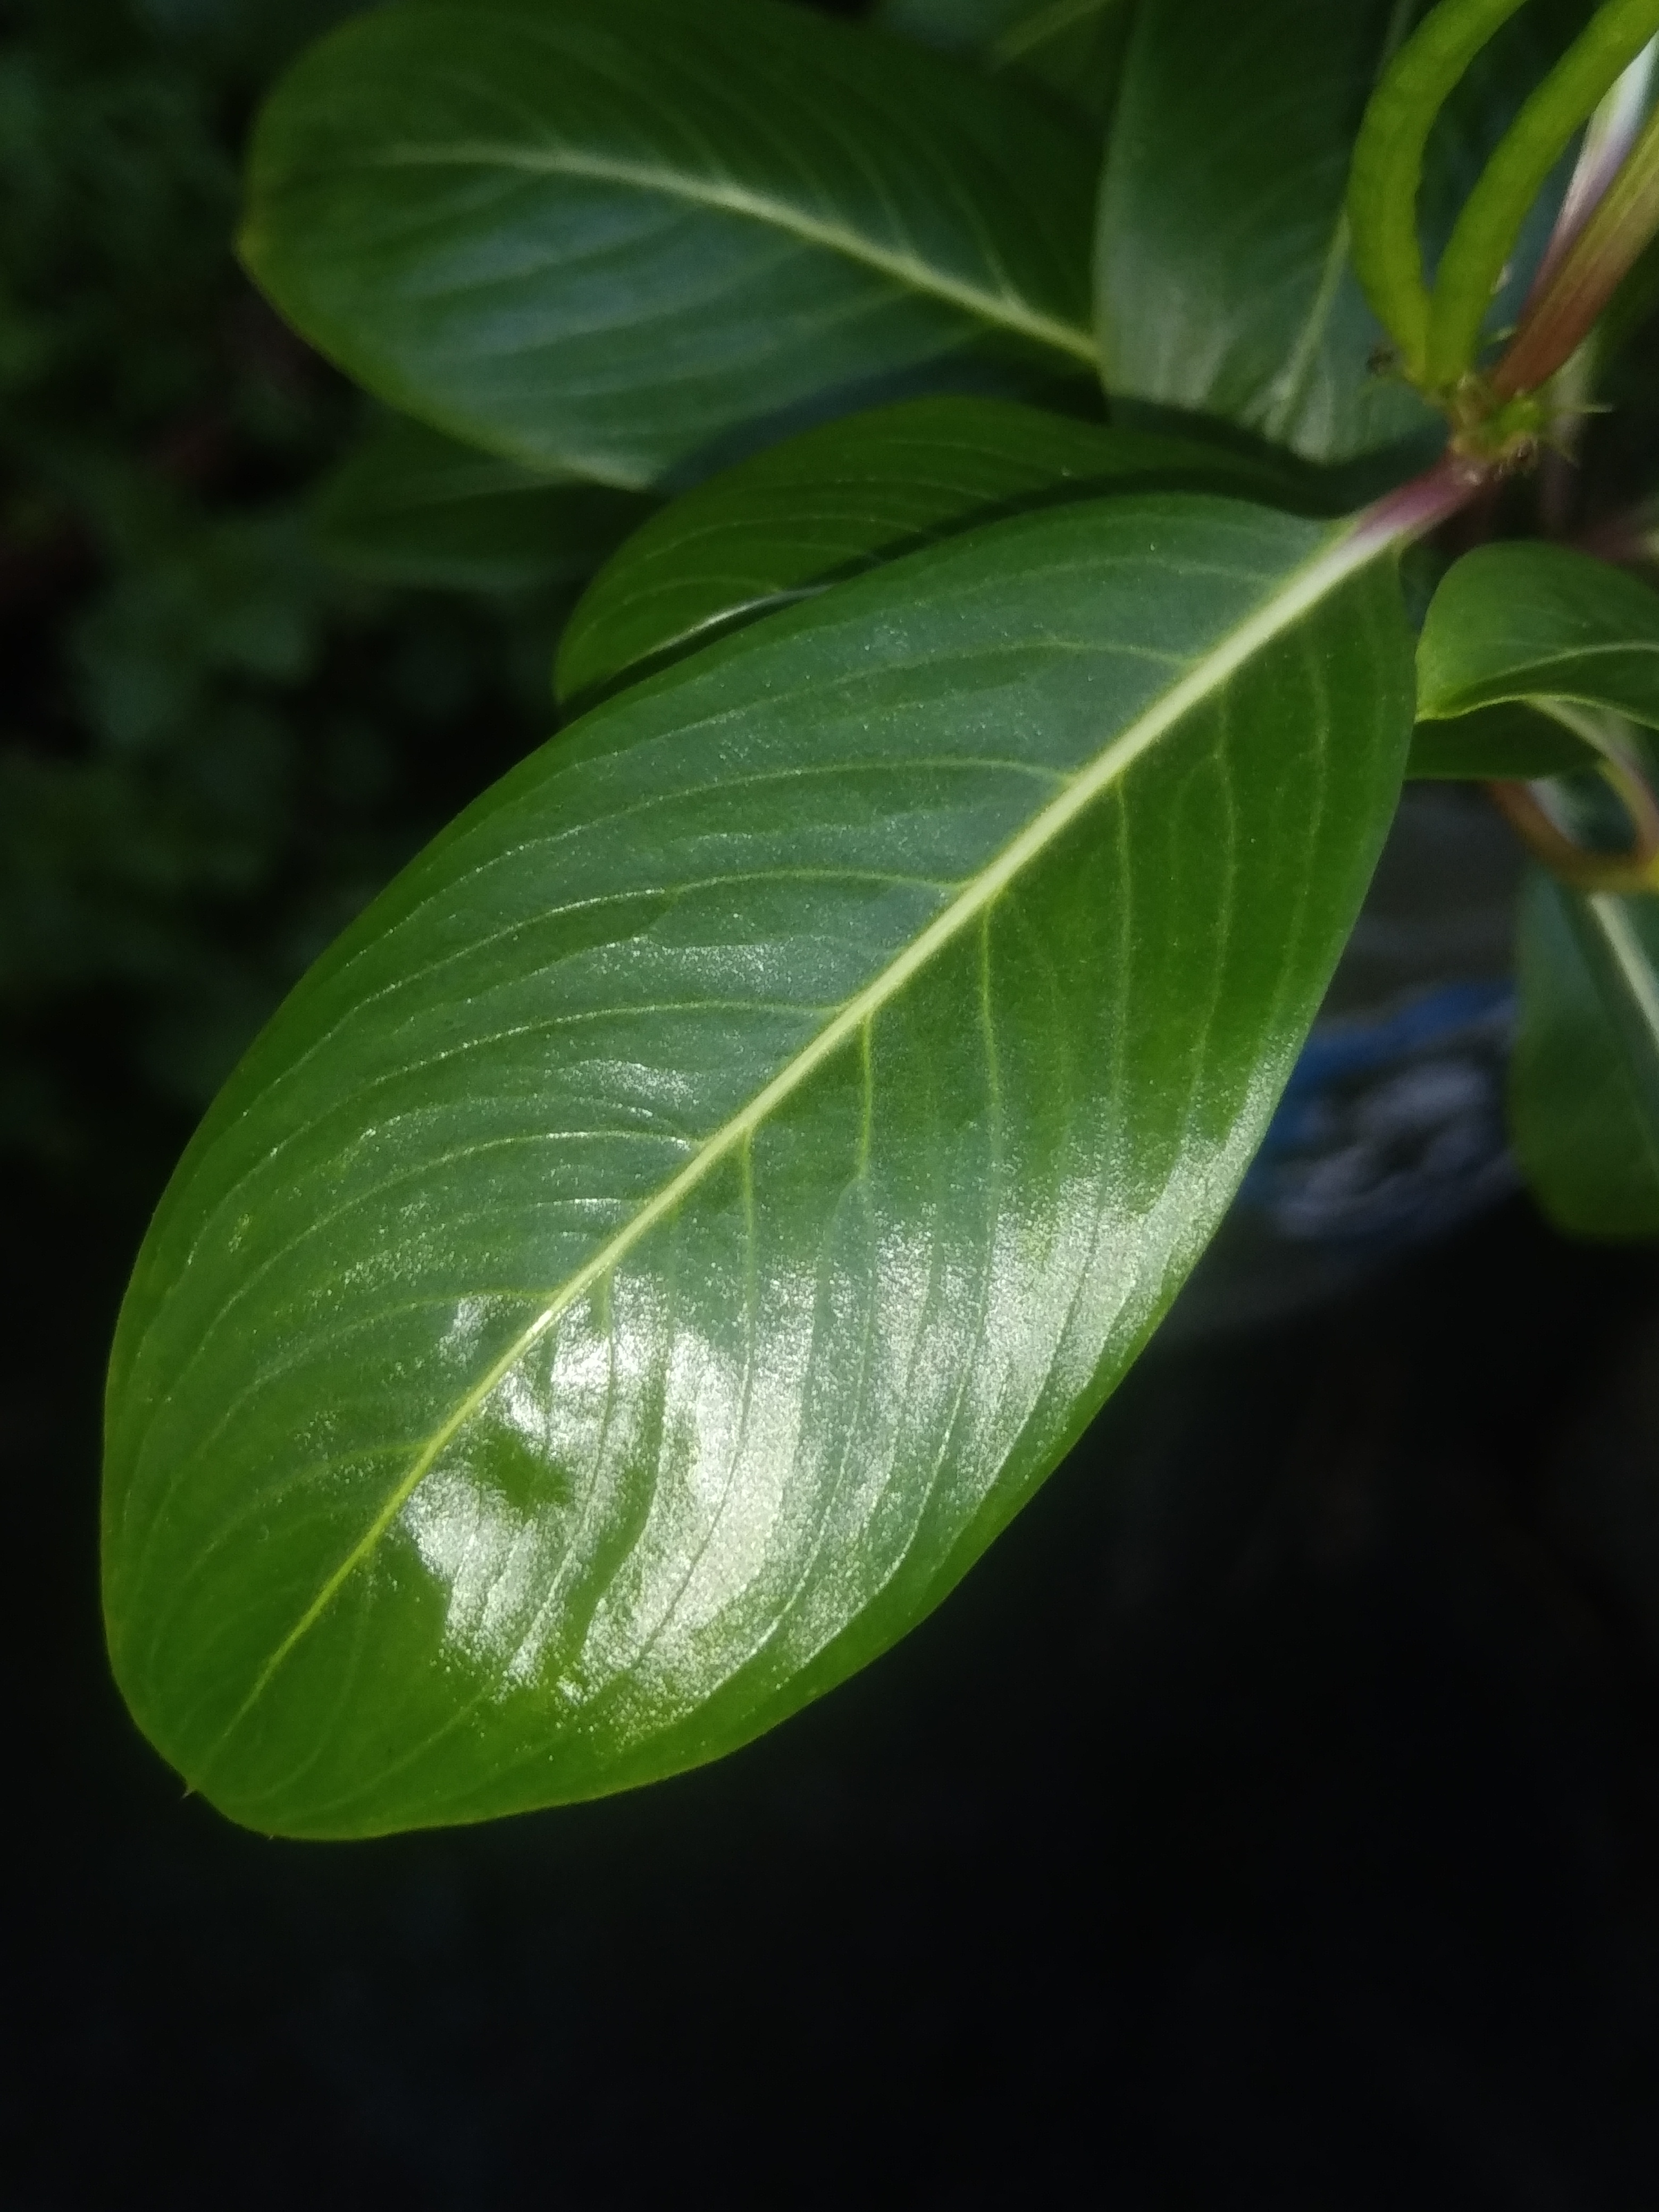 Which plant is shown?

rose periwinkle
